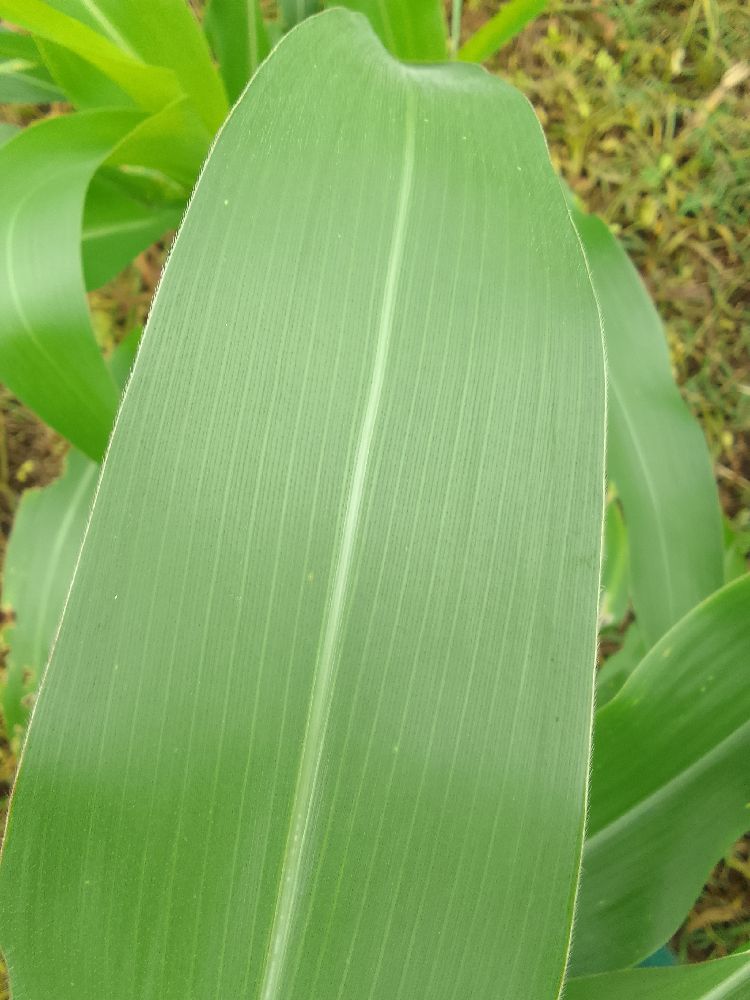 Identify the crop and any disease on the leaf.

maize, healthy
